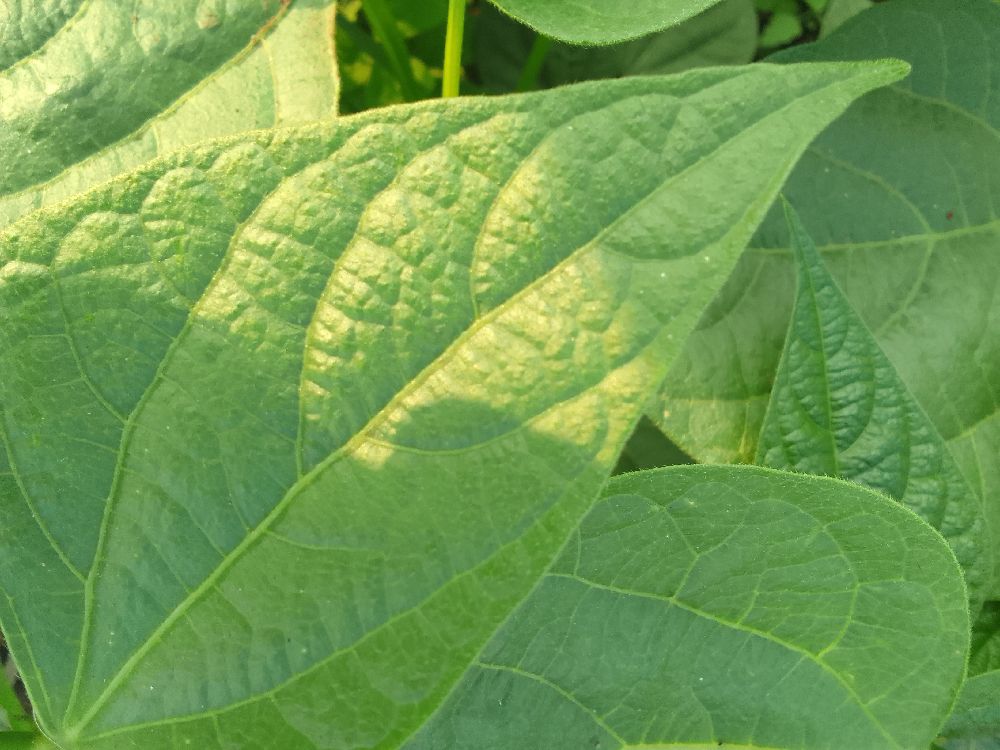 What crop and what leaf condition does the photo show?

common bean, healthy
